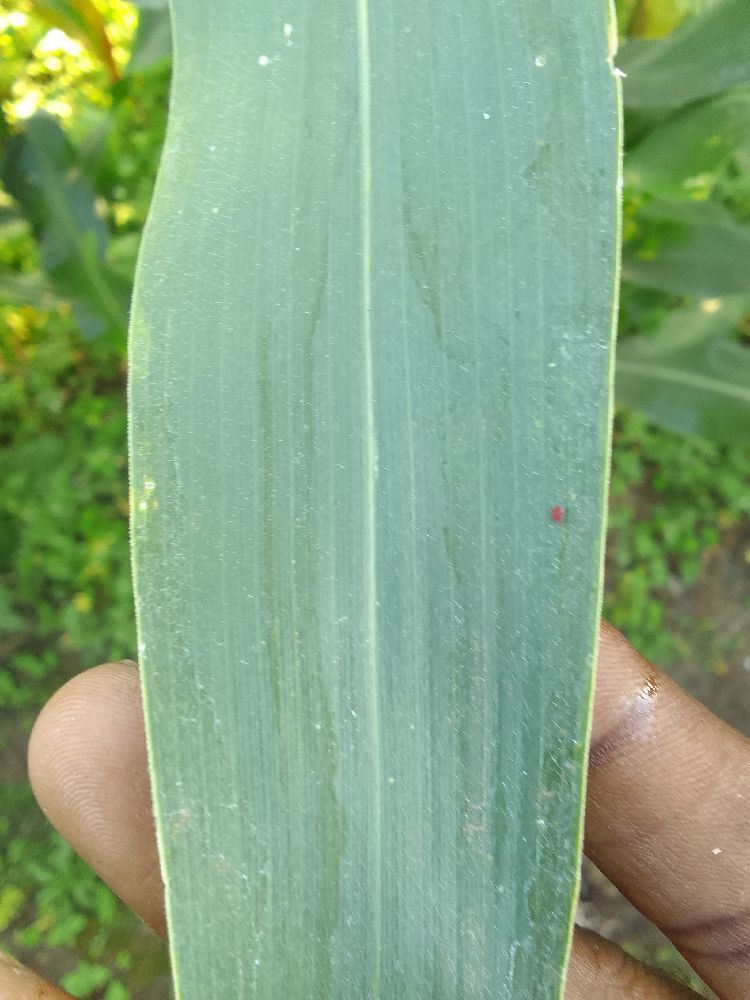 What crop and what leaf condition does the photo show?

maize, healthy
